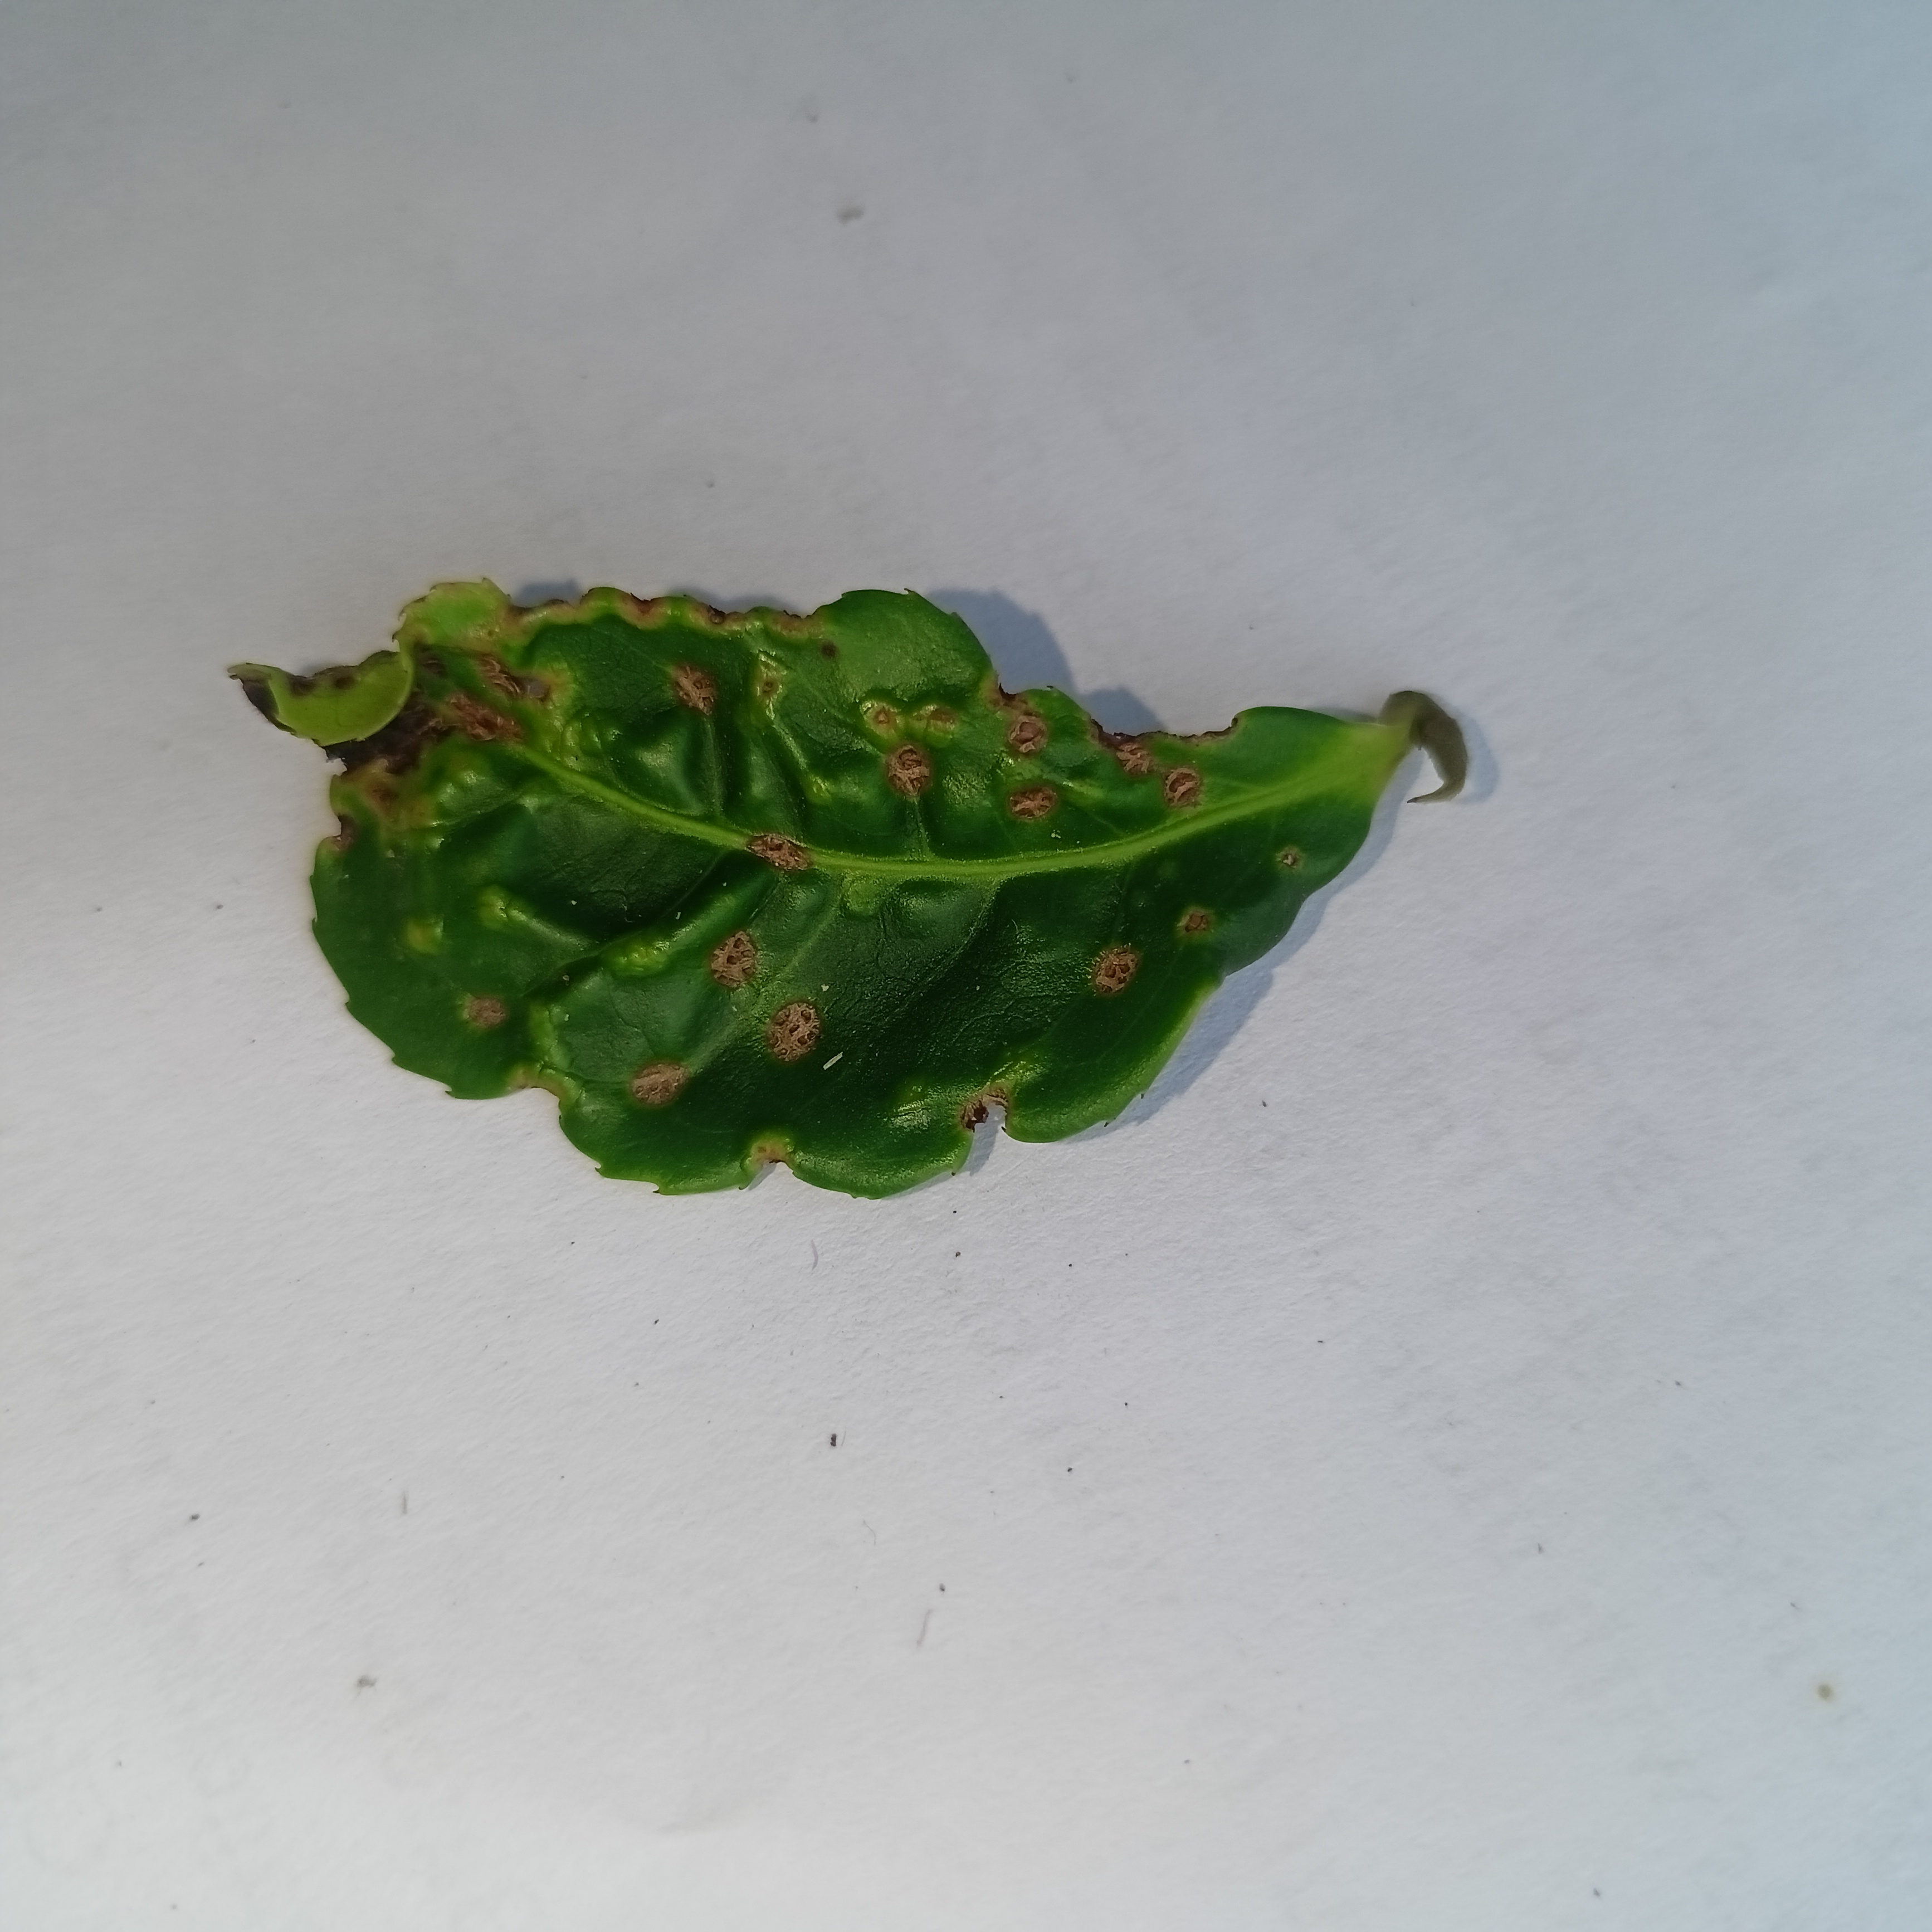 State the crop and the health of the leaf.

tea, helopeltis
